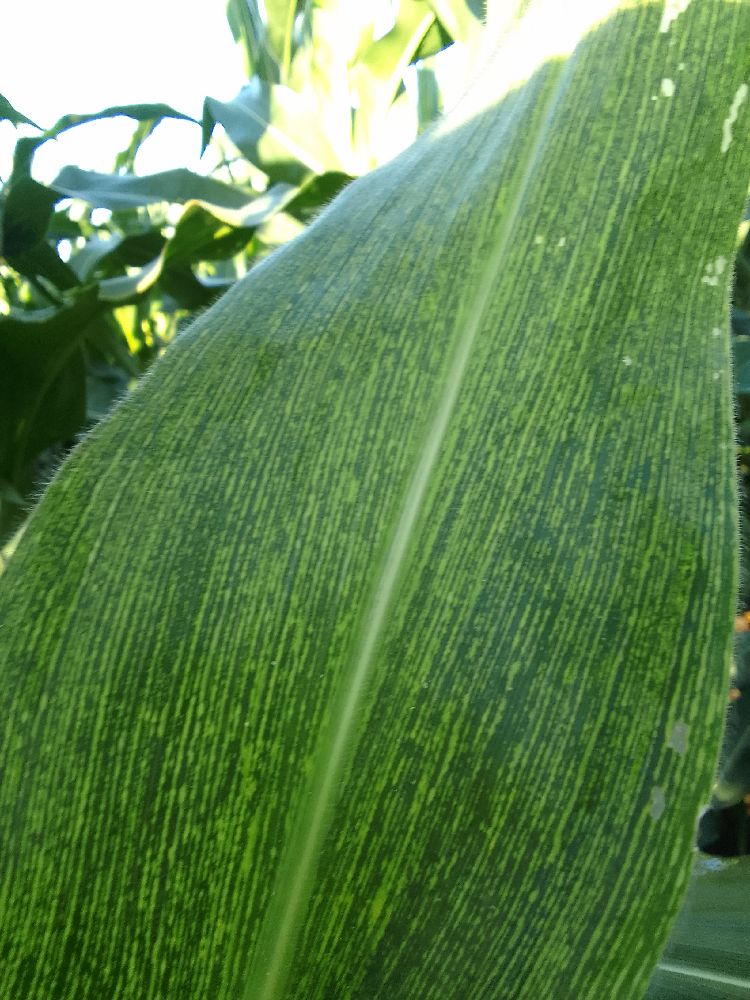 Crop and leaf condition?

maize, maize streak virus
